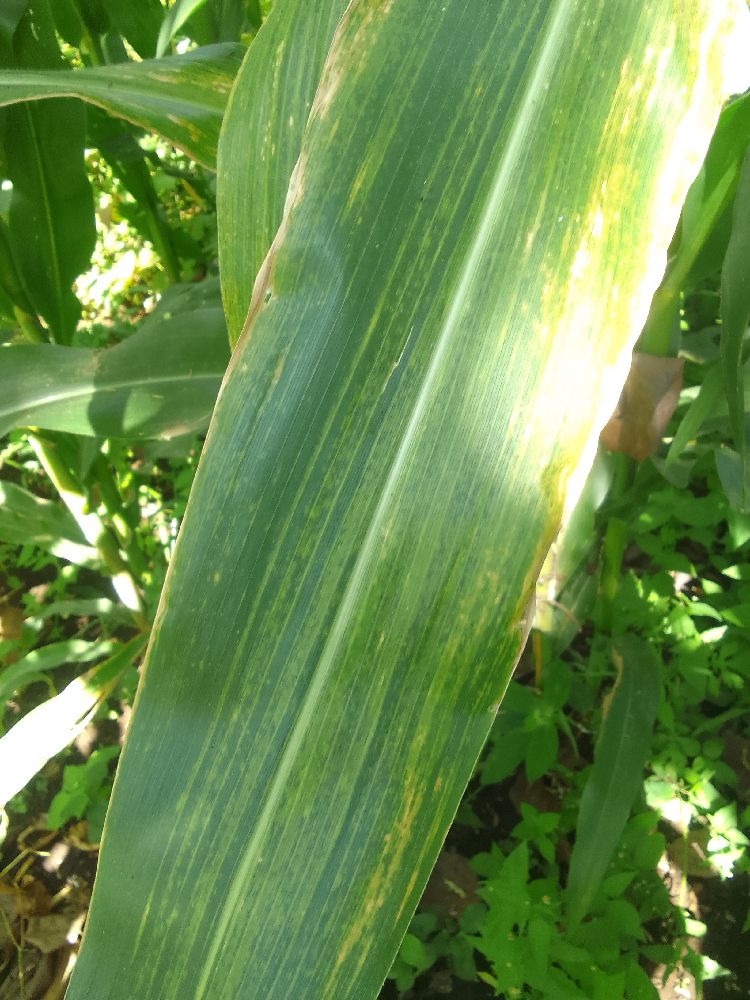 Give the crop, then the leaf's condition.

maize, maize lethal necrosis
